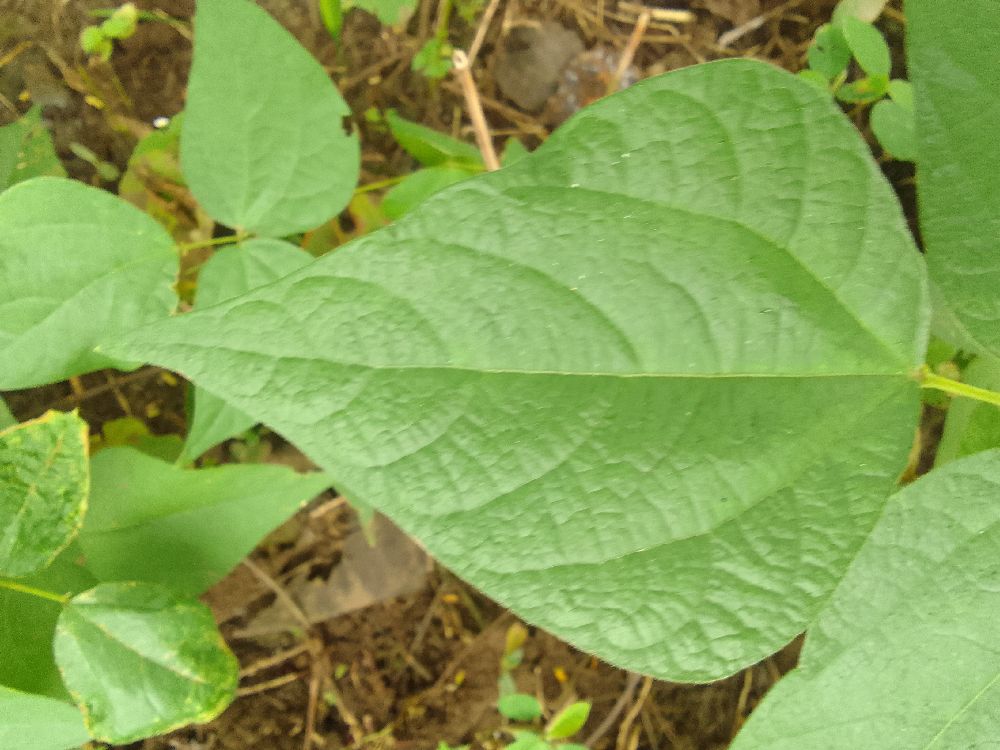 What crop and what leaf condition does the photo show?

common bean, healthy
